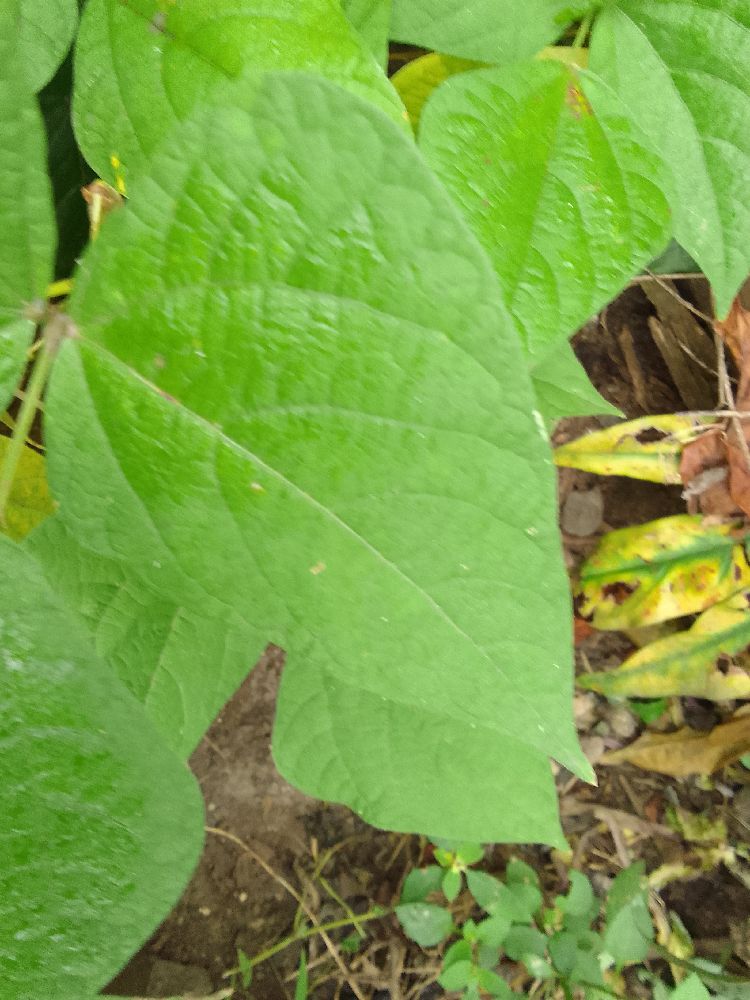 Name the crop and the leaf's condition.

common bean, healthy
